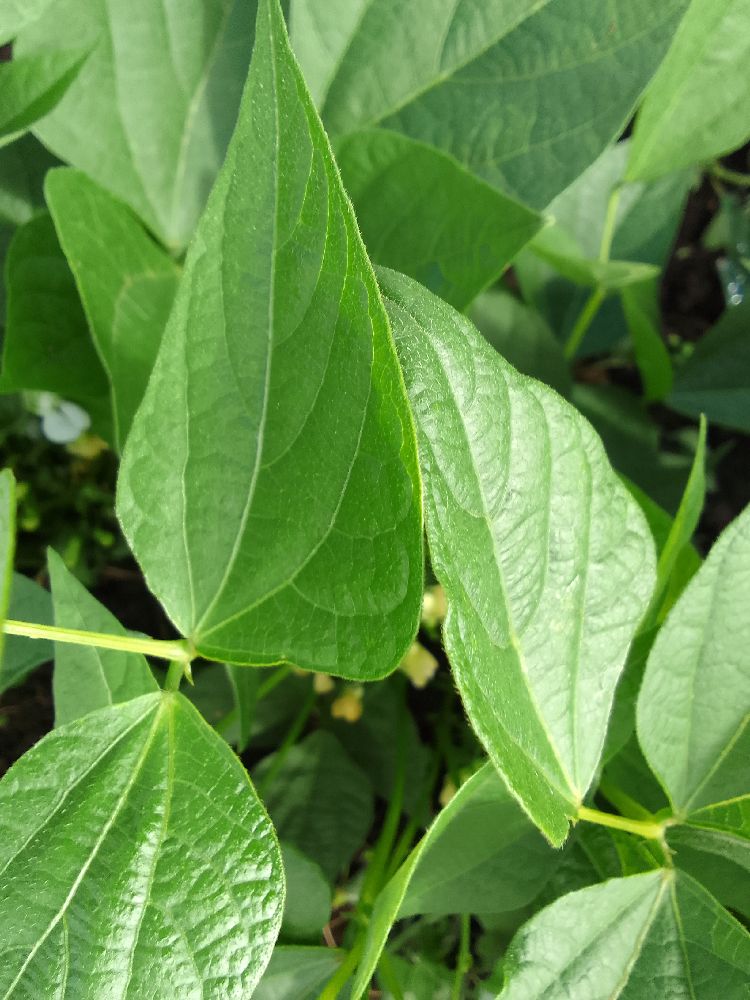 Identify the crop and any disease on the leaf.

common bean, healthy
